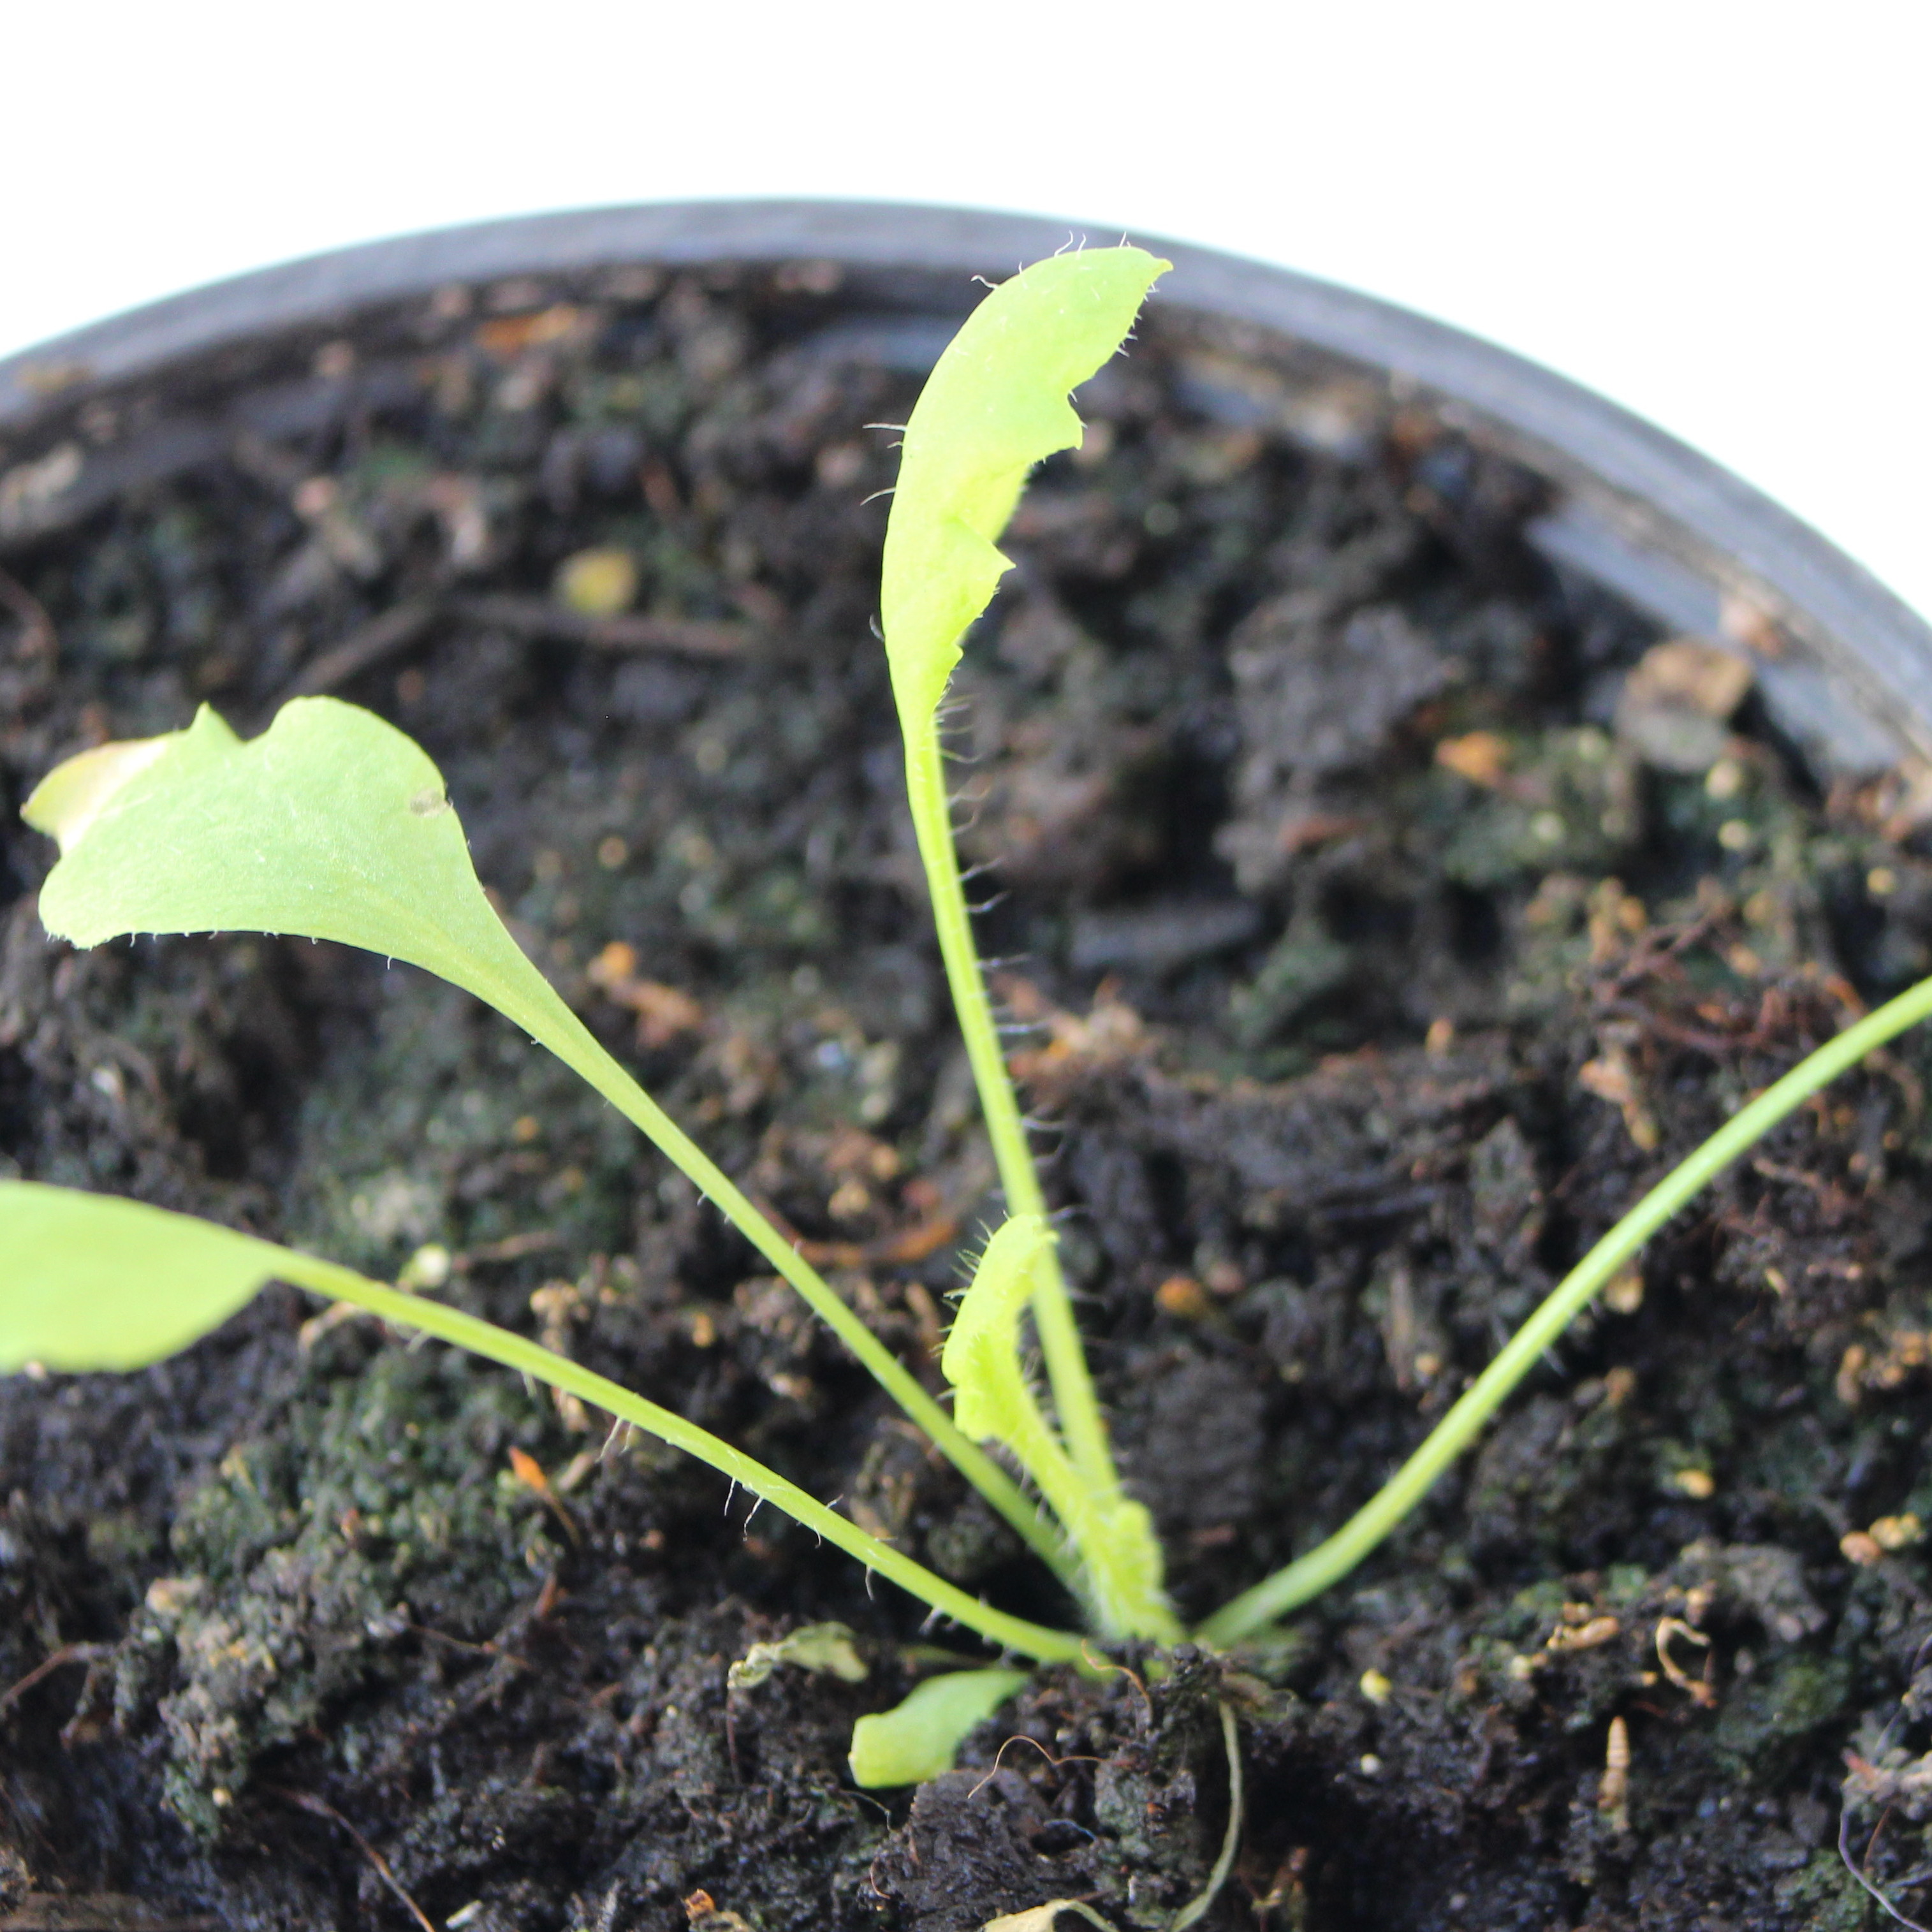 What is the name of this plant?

Papaver rhoeas
